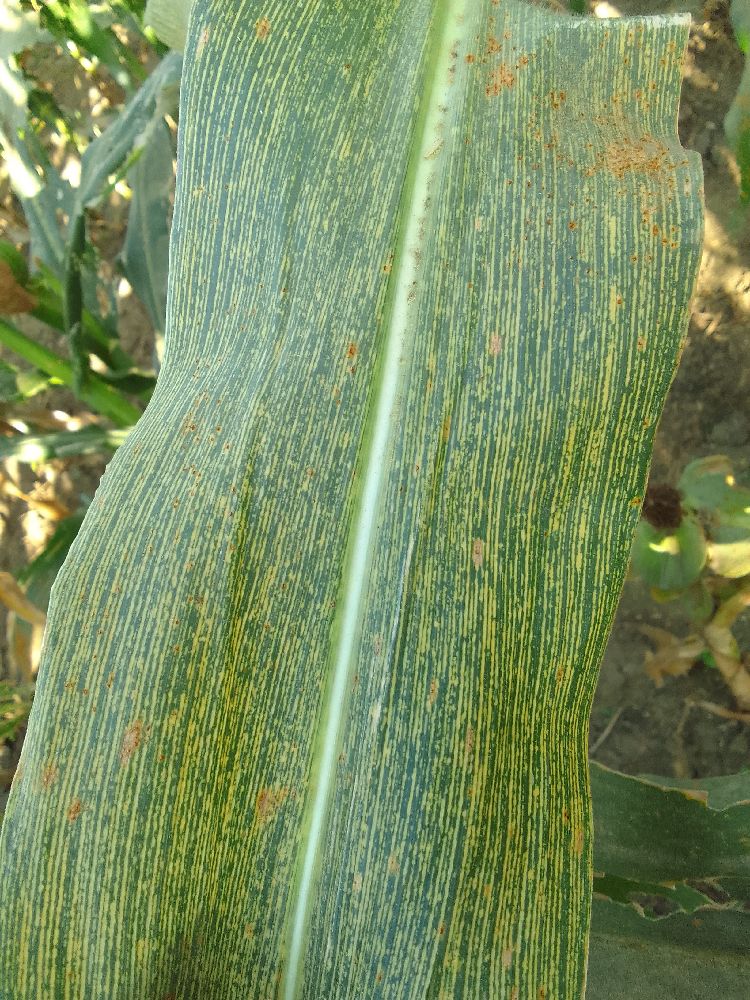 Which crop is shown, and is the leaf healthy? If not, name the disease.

maize, maize streak virus
